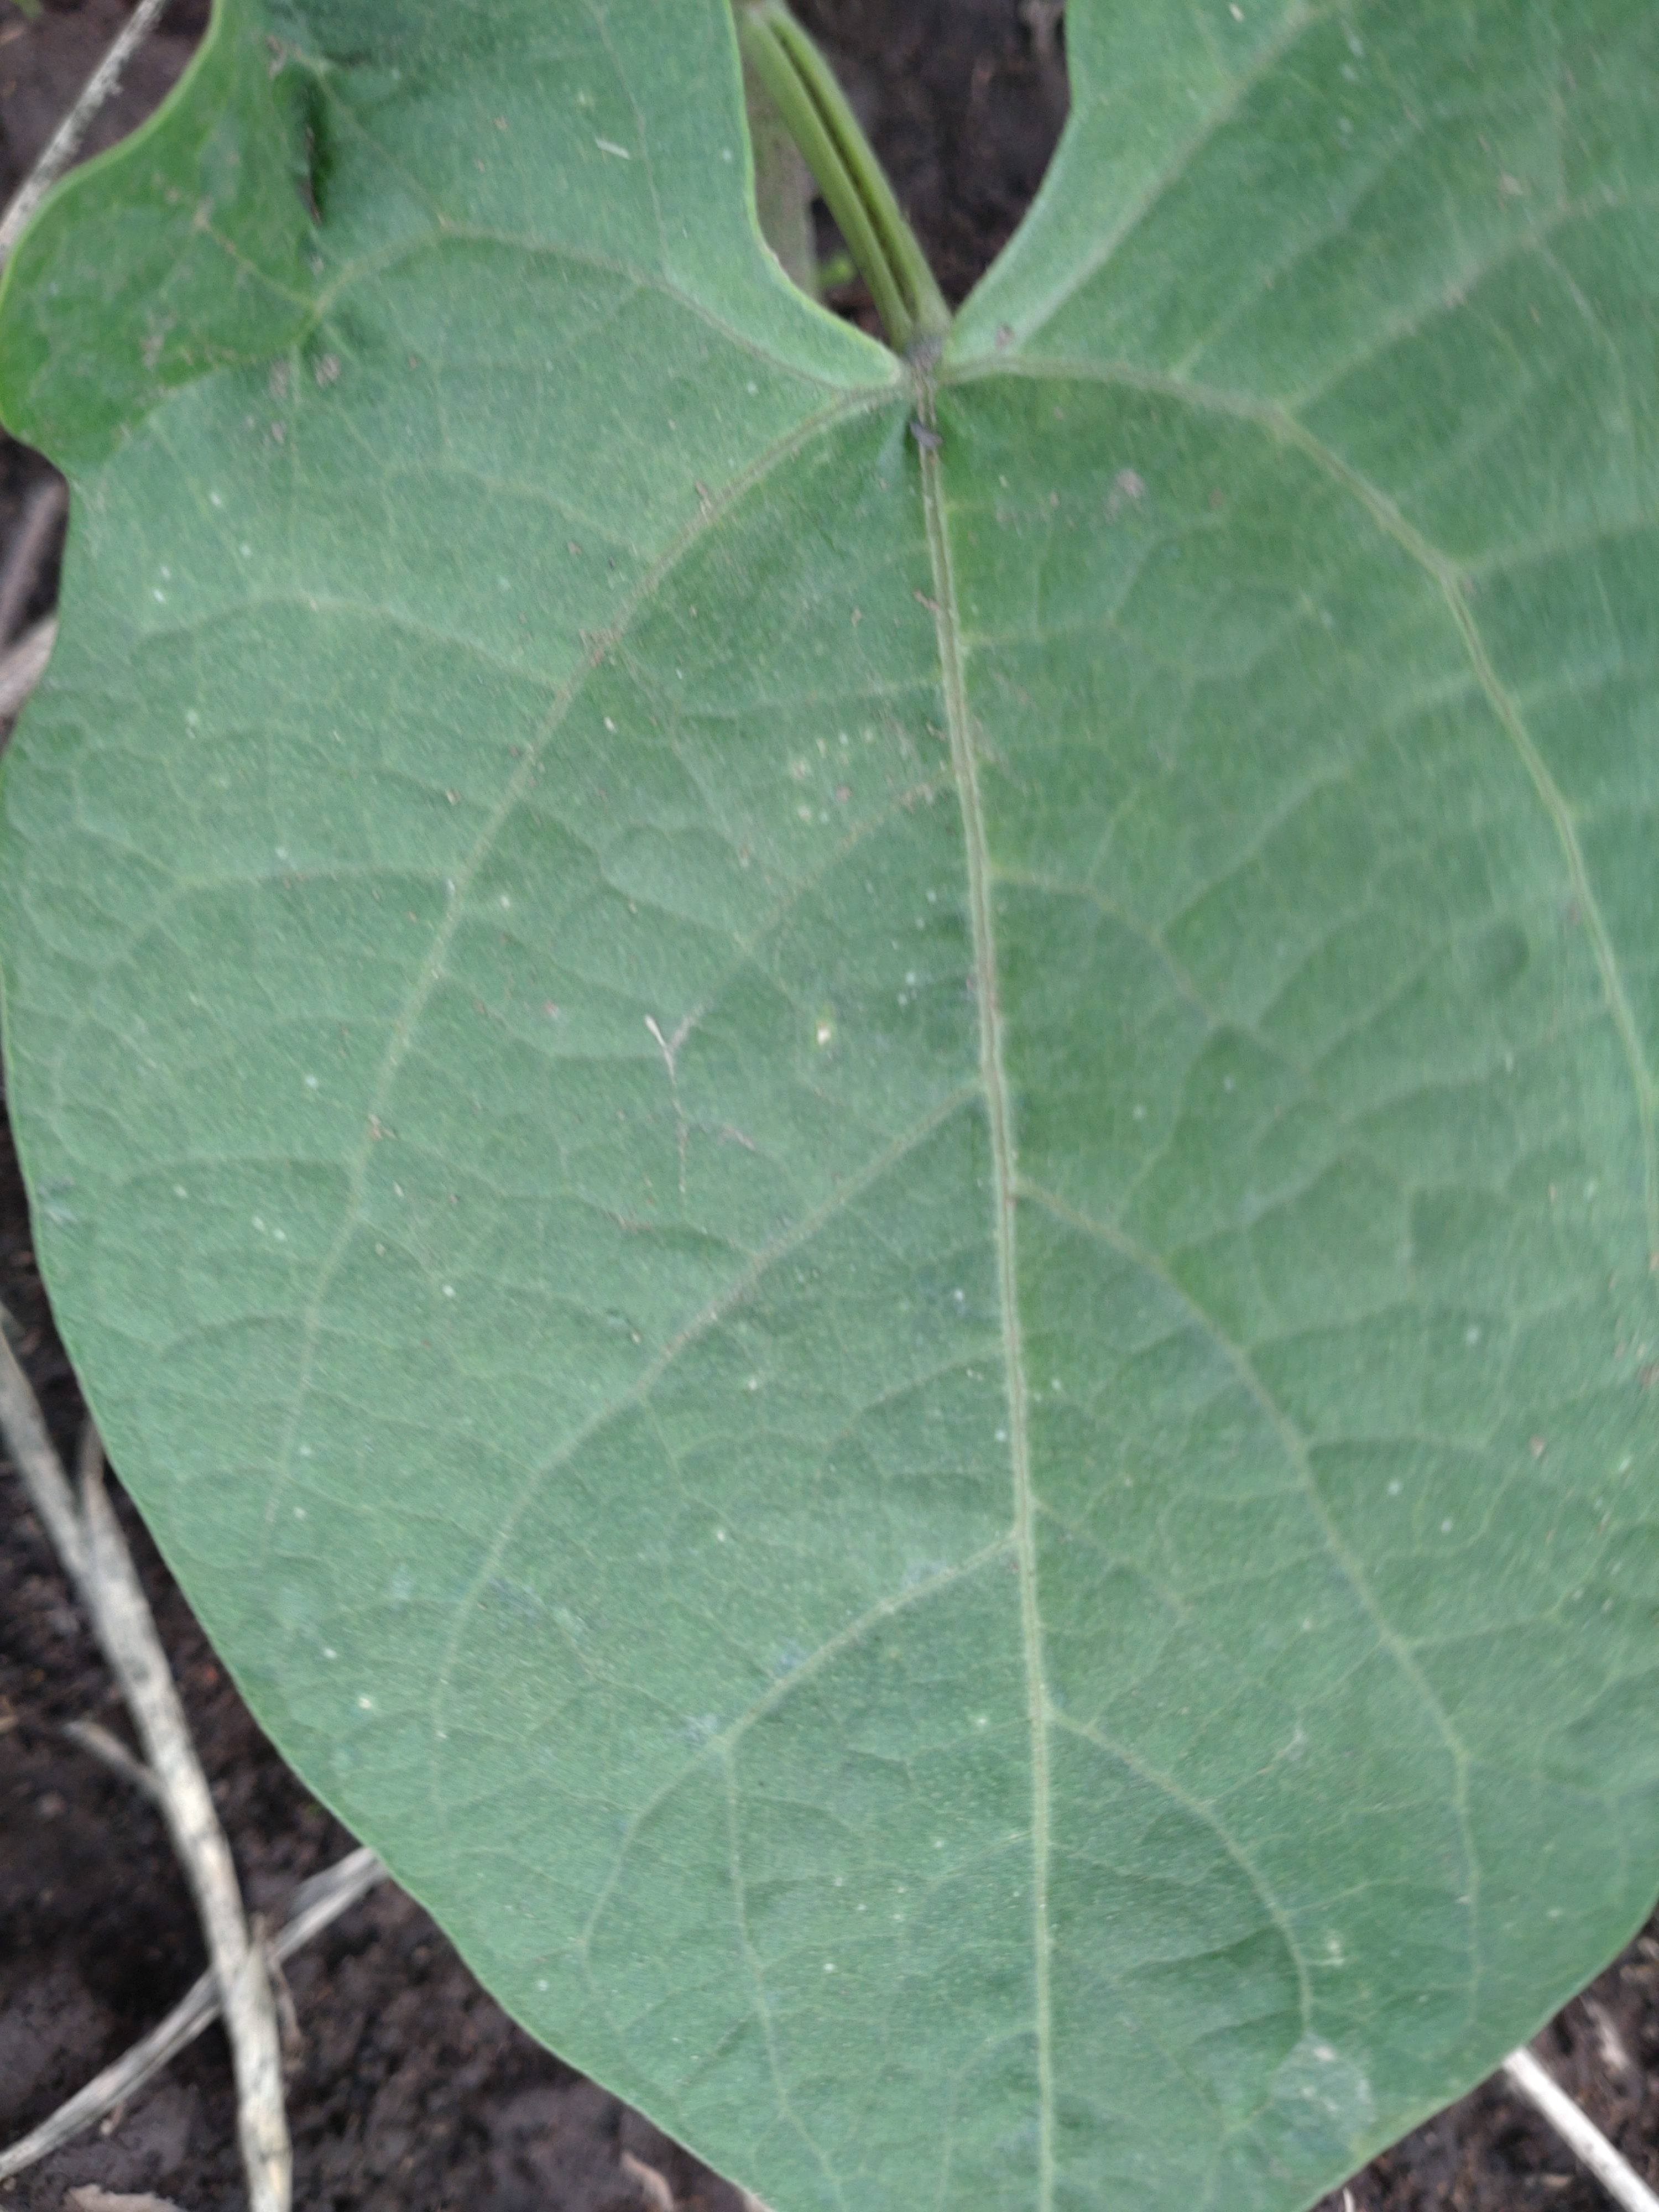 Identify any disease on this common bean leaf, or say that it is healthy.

healthy
